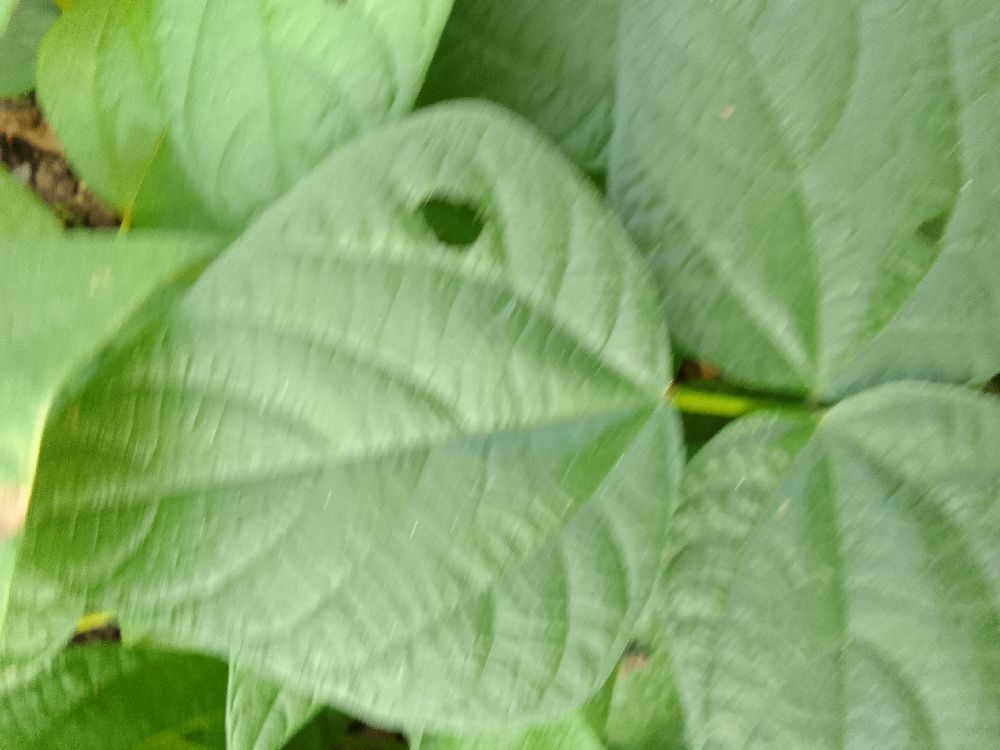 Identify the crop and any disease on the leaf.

common bean, healthy
